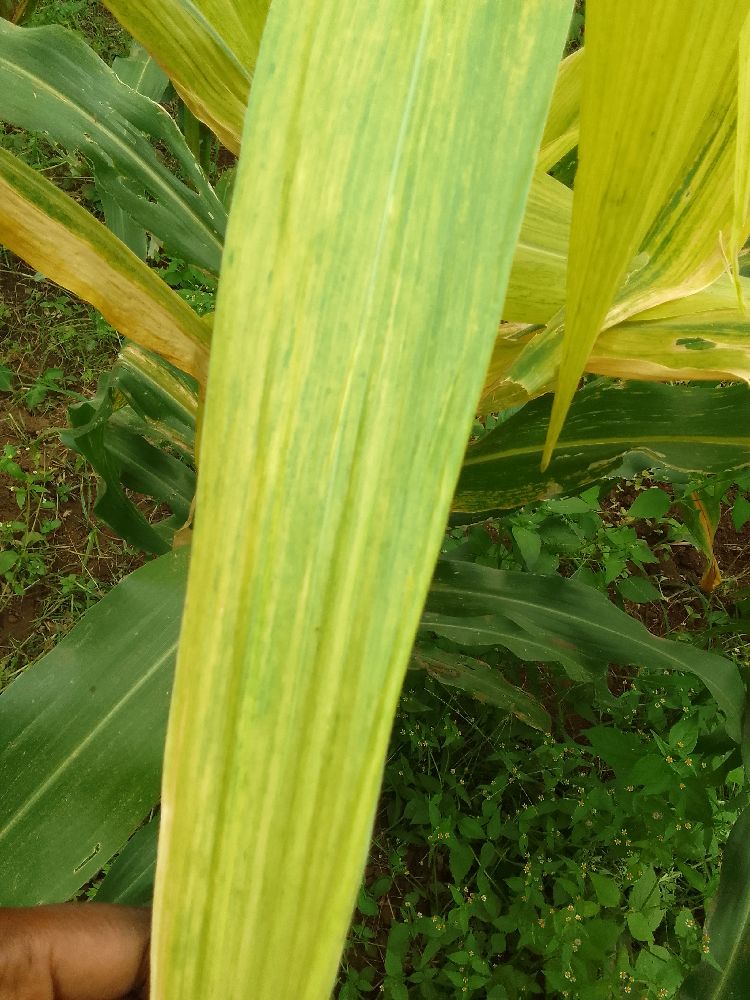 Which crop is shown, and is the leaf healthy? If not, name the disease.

maize, maize lethal necrosis
